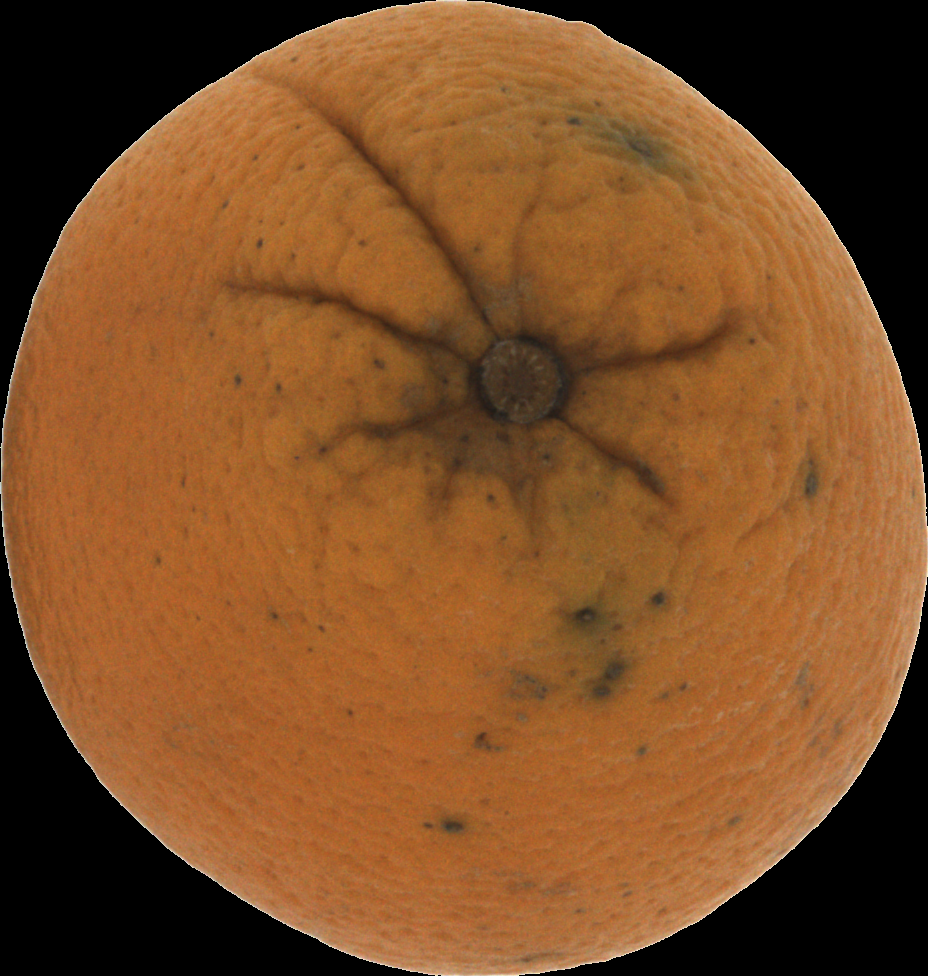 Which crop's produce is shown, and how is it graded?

orange, bad
